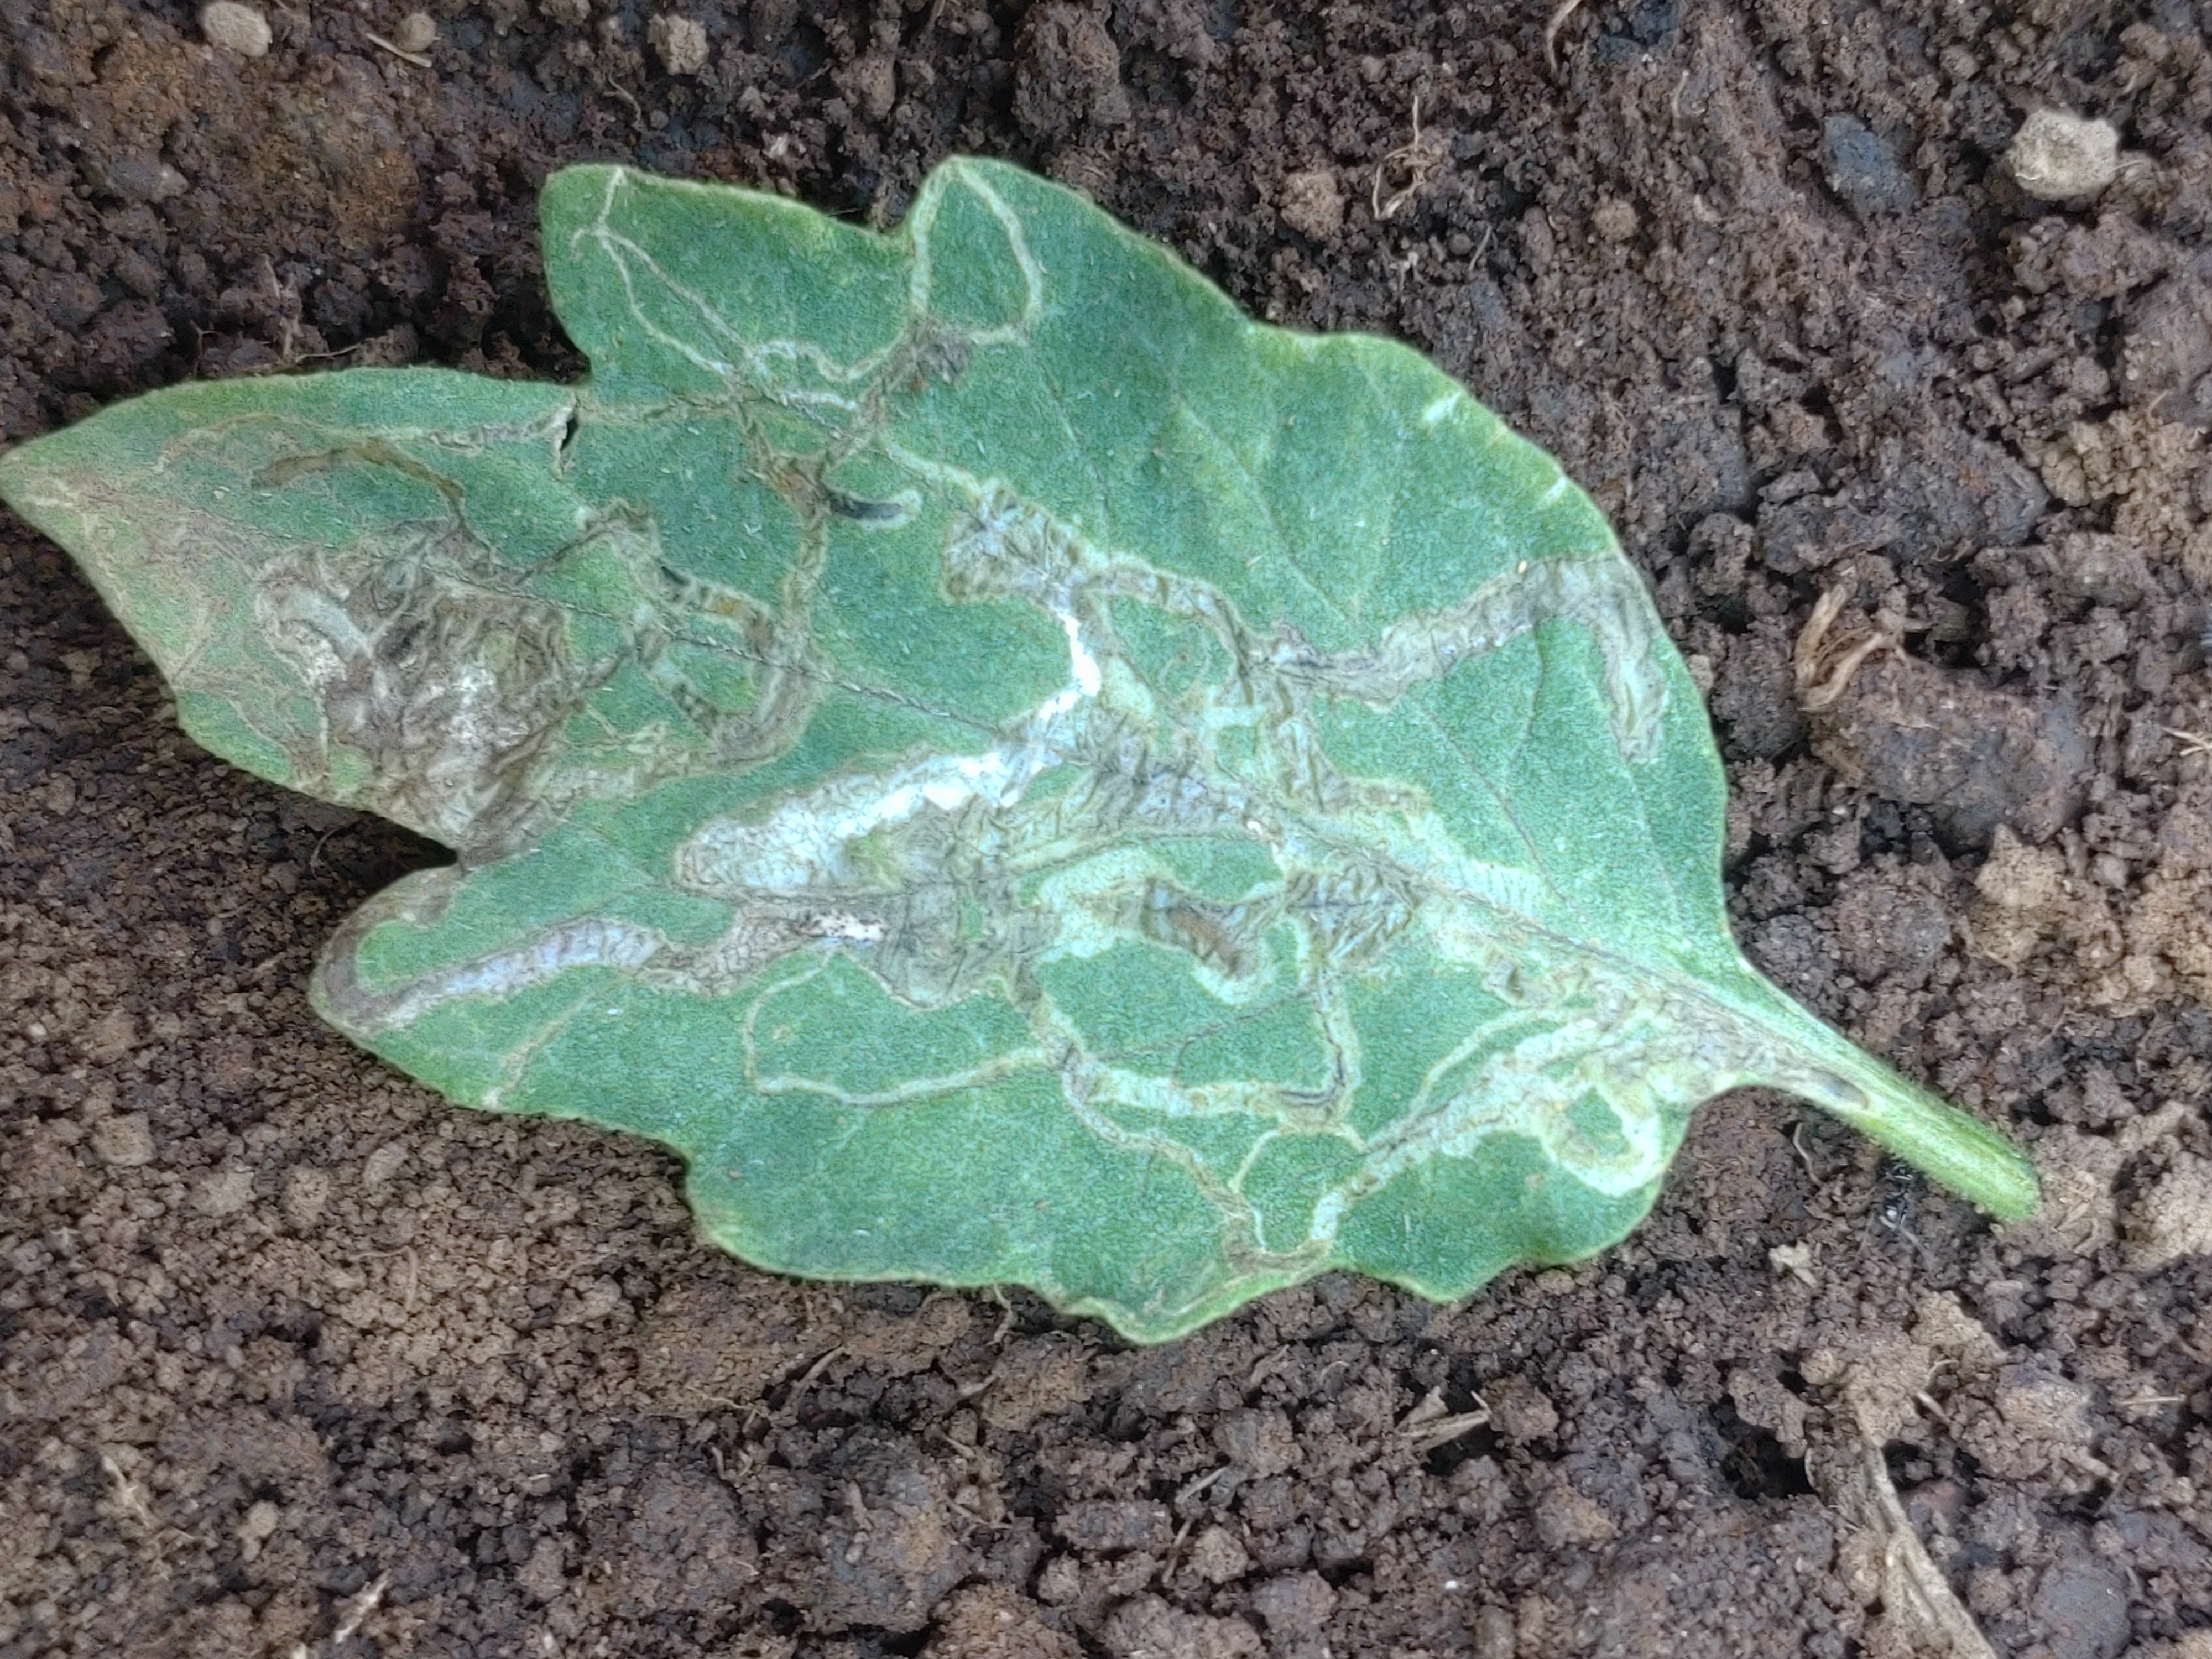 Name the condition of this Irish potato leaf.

late blight
